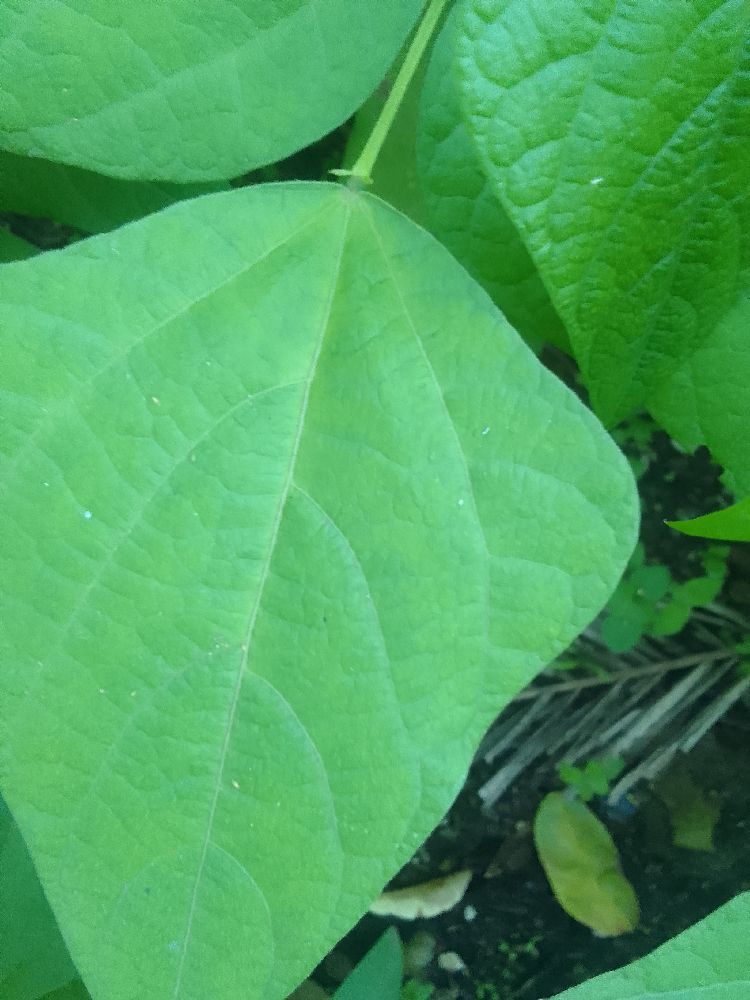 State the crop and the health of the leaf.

common bean, healthy
